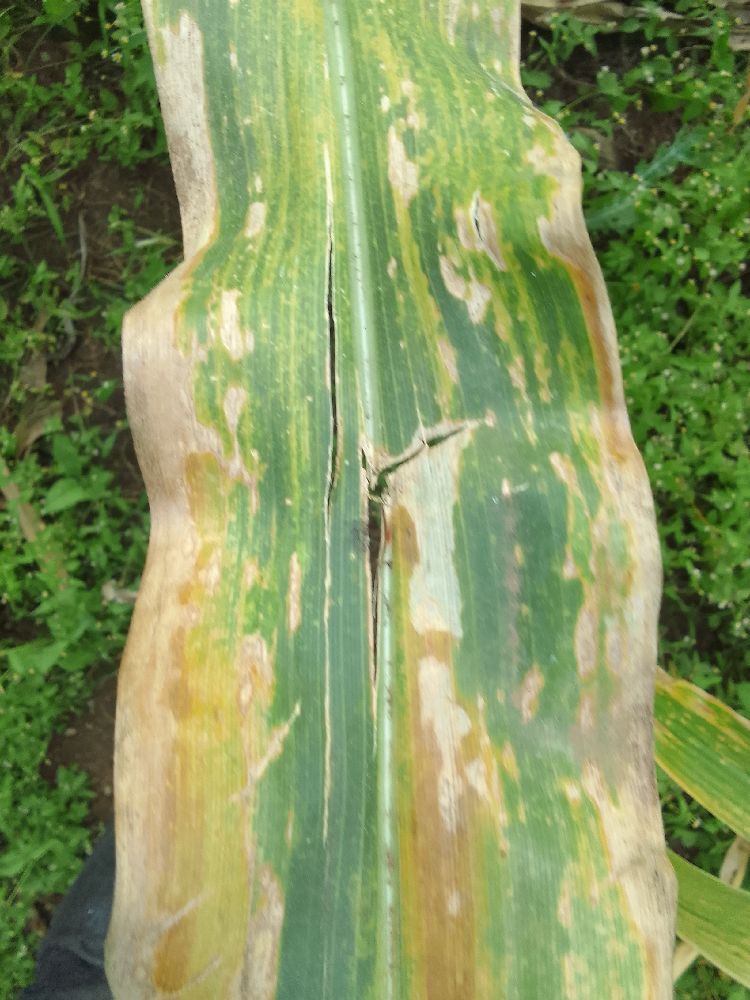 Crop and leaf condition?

maize, maize lethal necrosis
